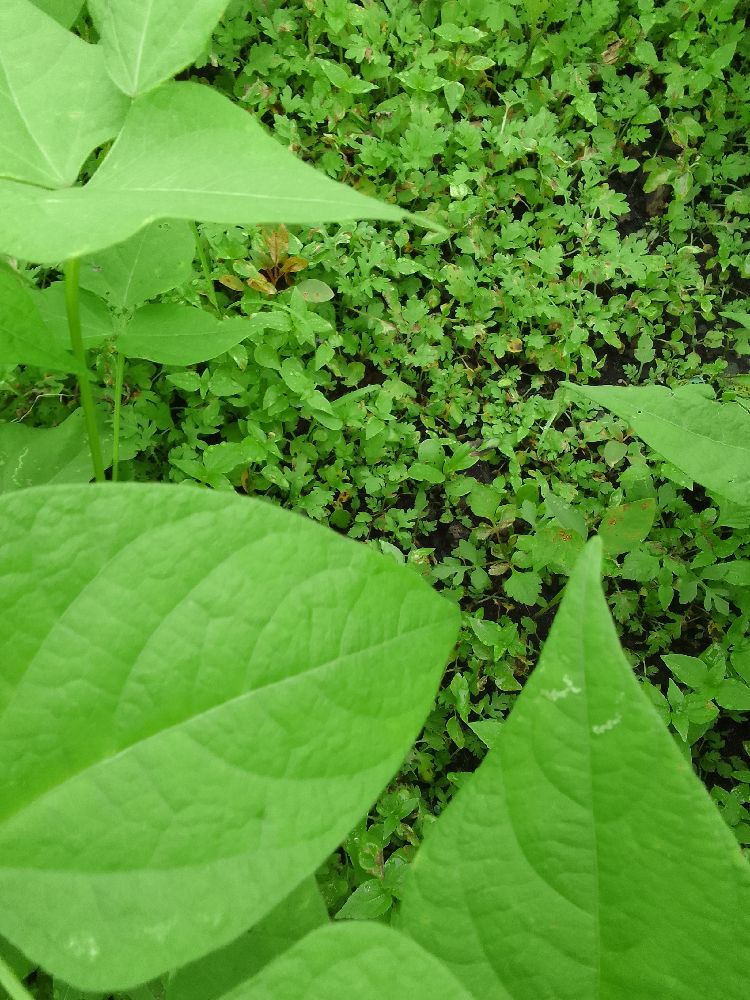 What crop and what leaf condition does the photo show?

common bean, healthy
